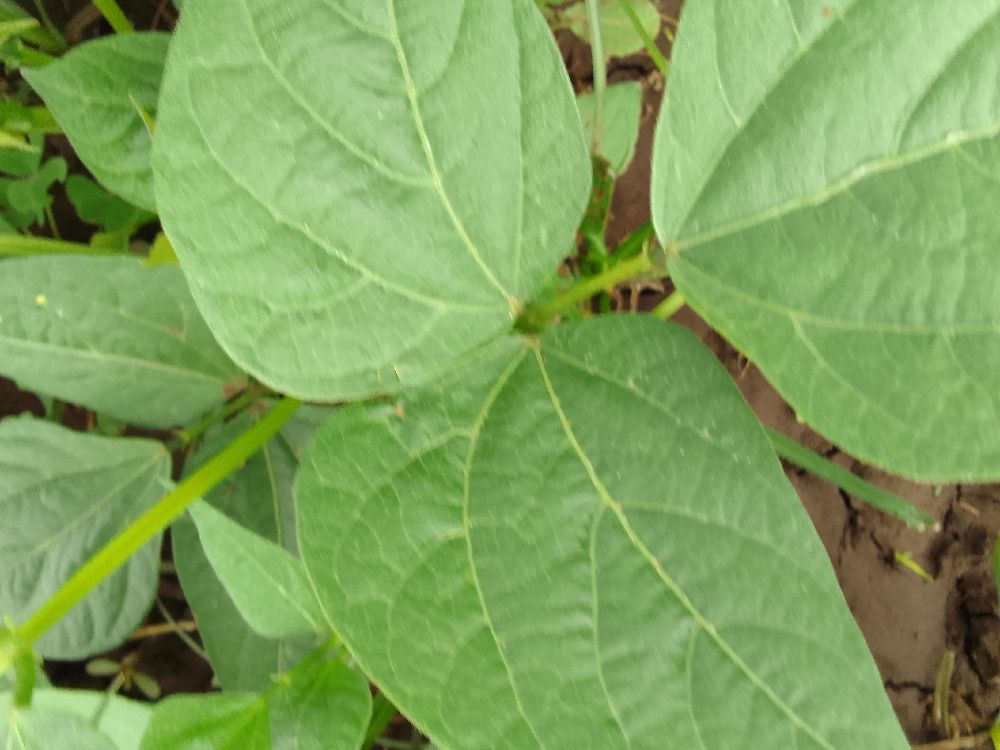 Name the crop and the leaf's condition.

common bean, healthy
